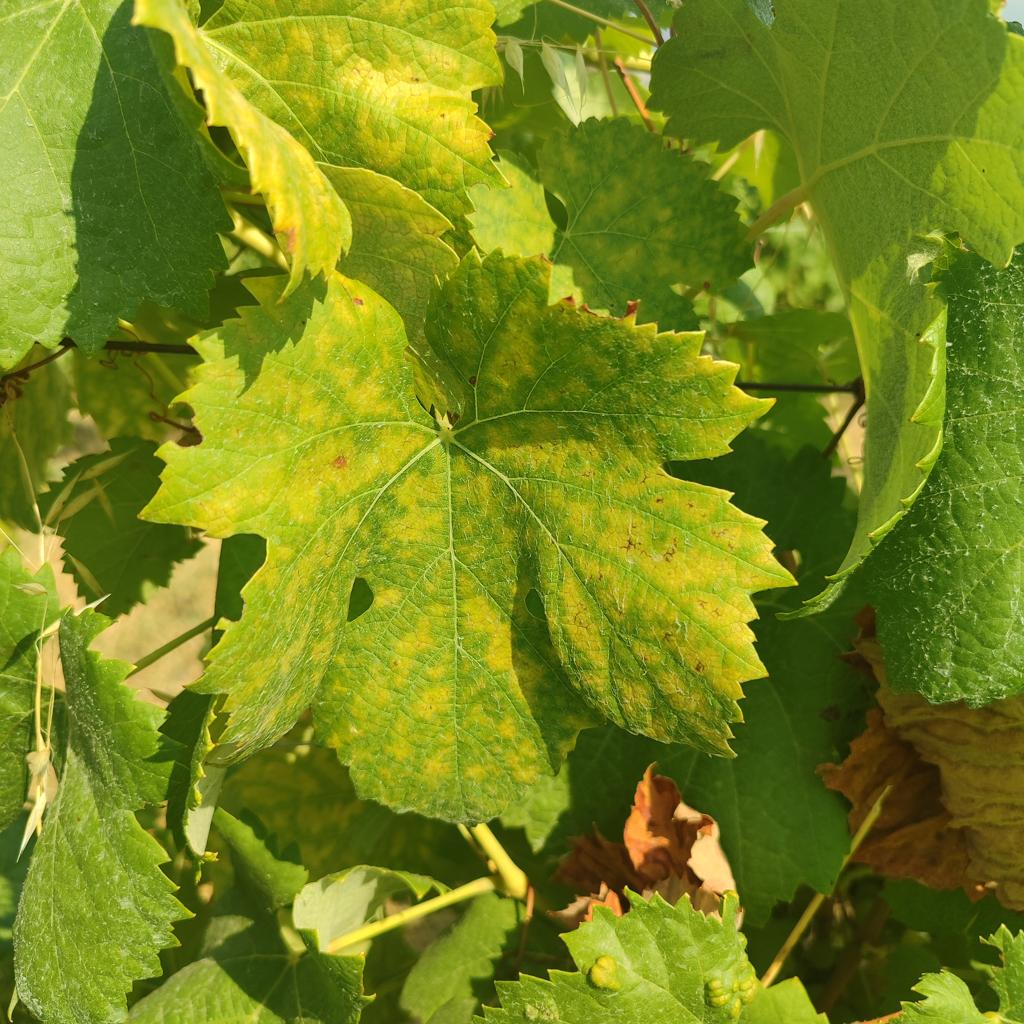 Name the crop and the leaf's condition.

grapevine, esca complex
